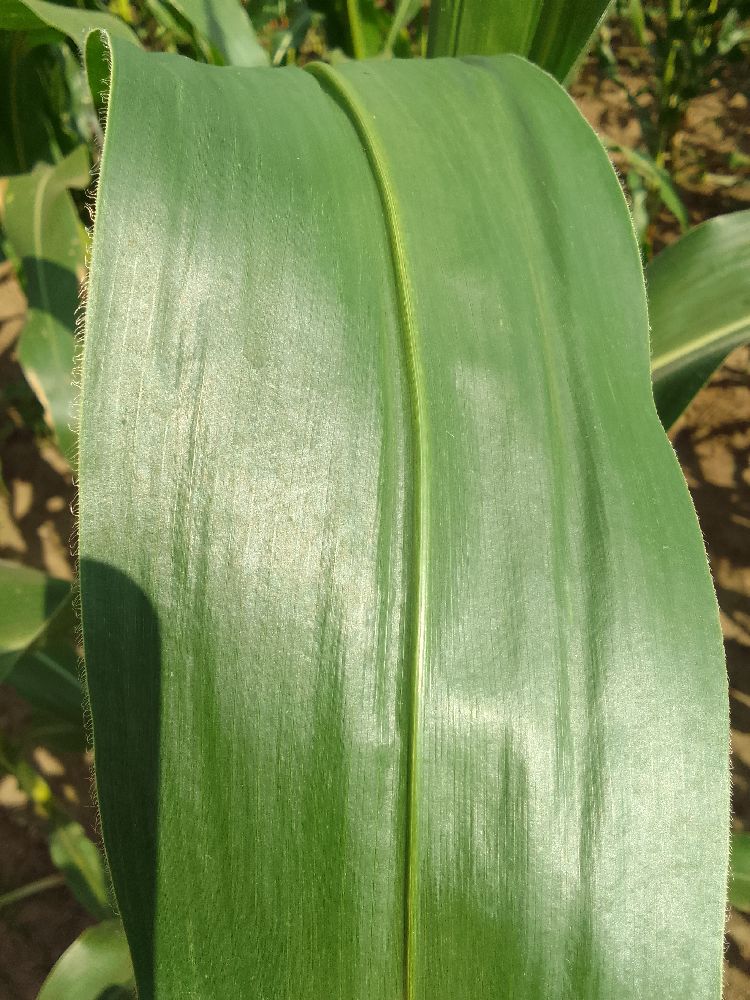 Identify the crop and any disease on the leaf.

maize, healthy
